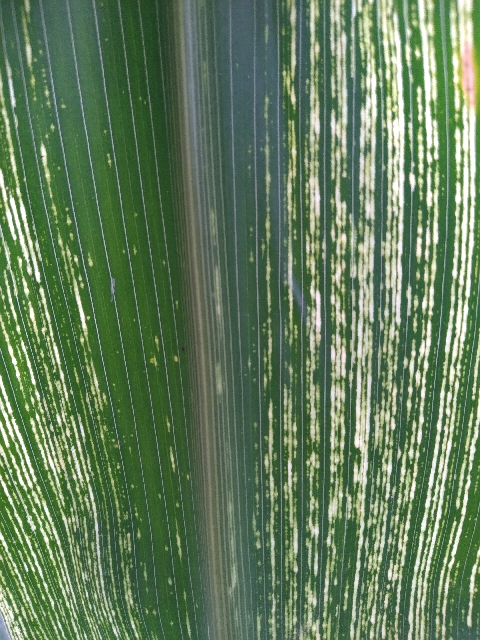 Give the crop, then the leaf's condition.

maize, maize streak virus
